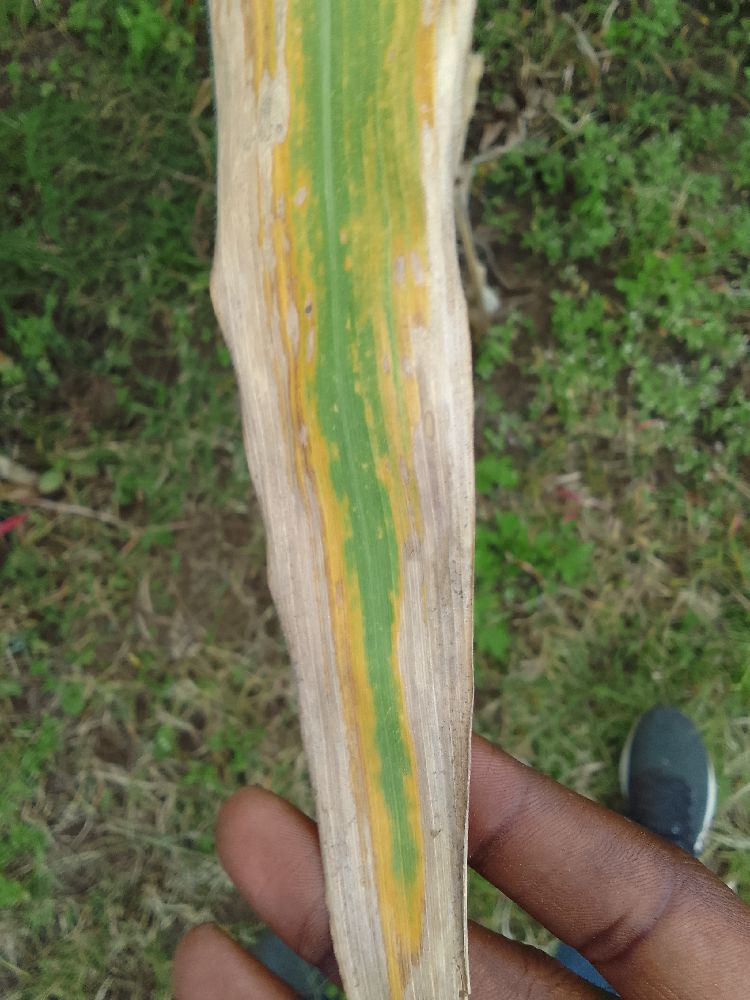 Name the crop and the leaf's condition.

maize, maize lethal necrosis
